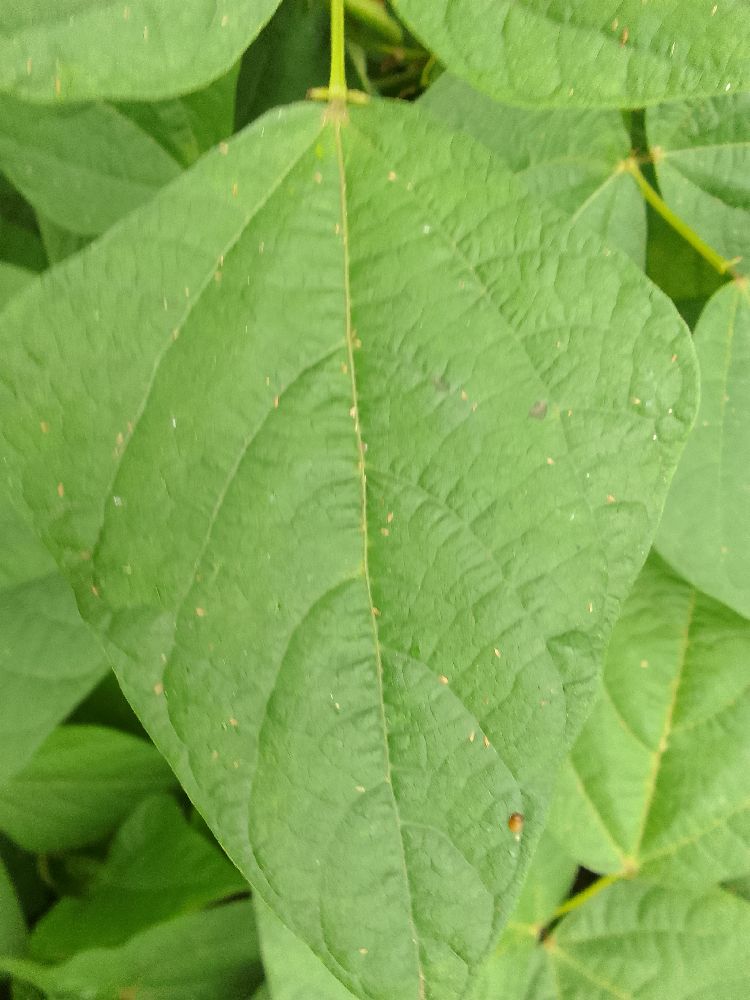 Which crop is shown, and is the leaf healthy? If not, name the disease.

common bean, healthy
